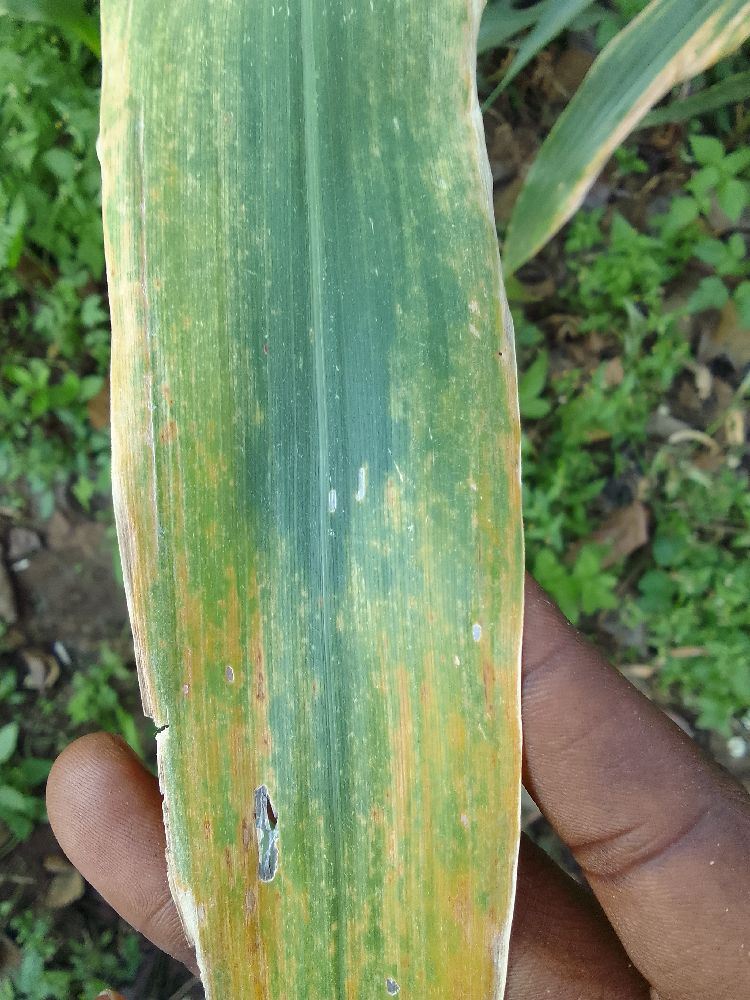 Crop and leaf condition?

maize, maize lethal necrosis
